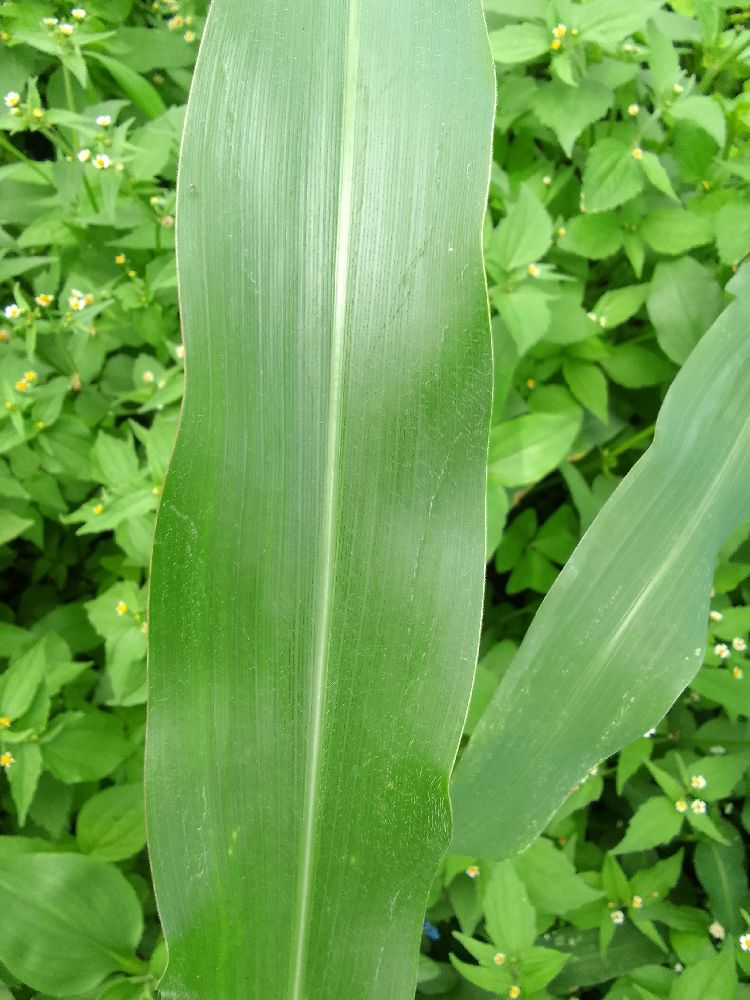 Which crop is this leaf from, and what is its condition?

maize, healthy
